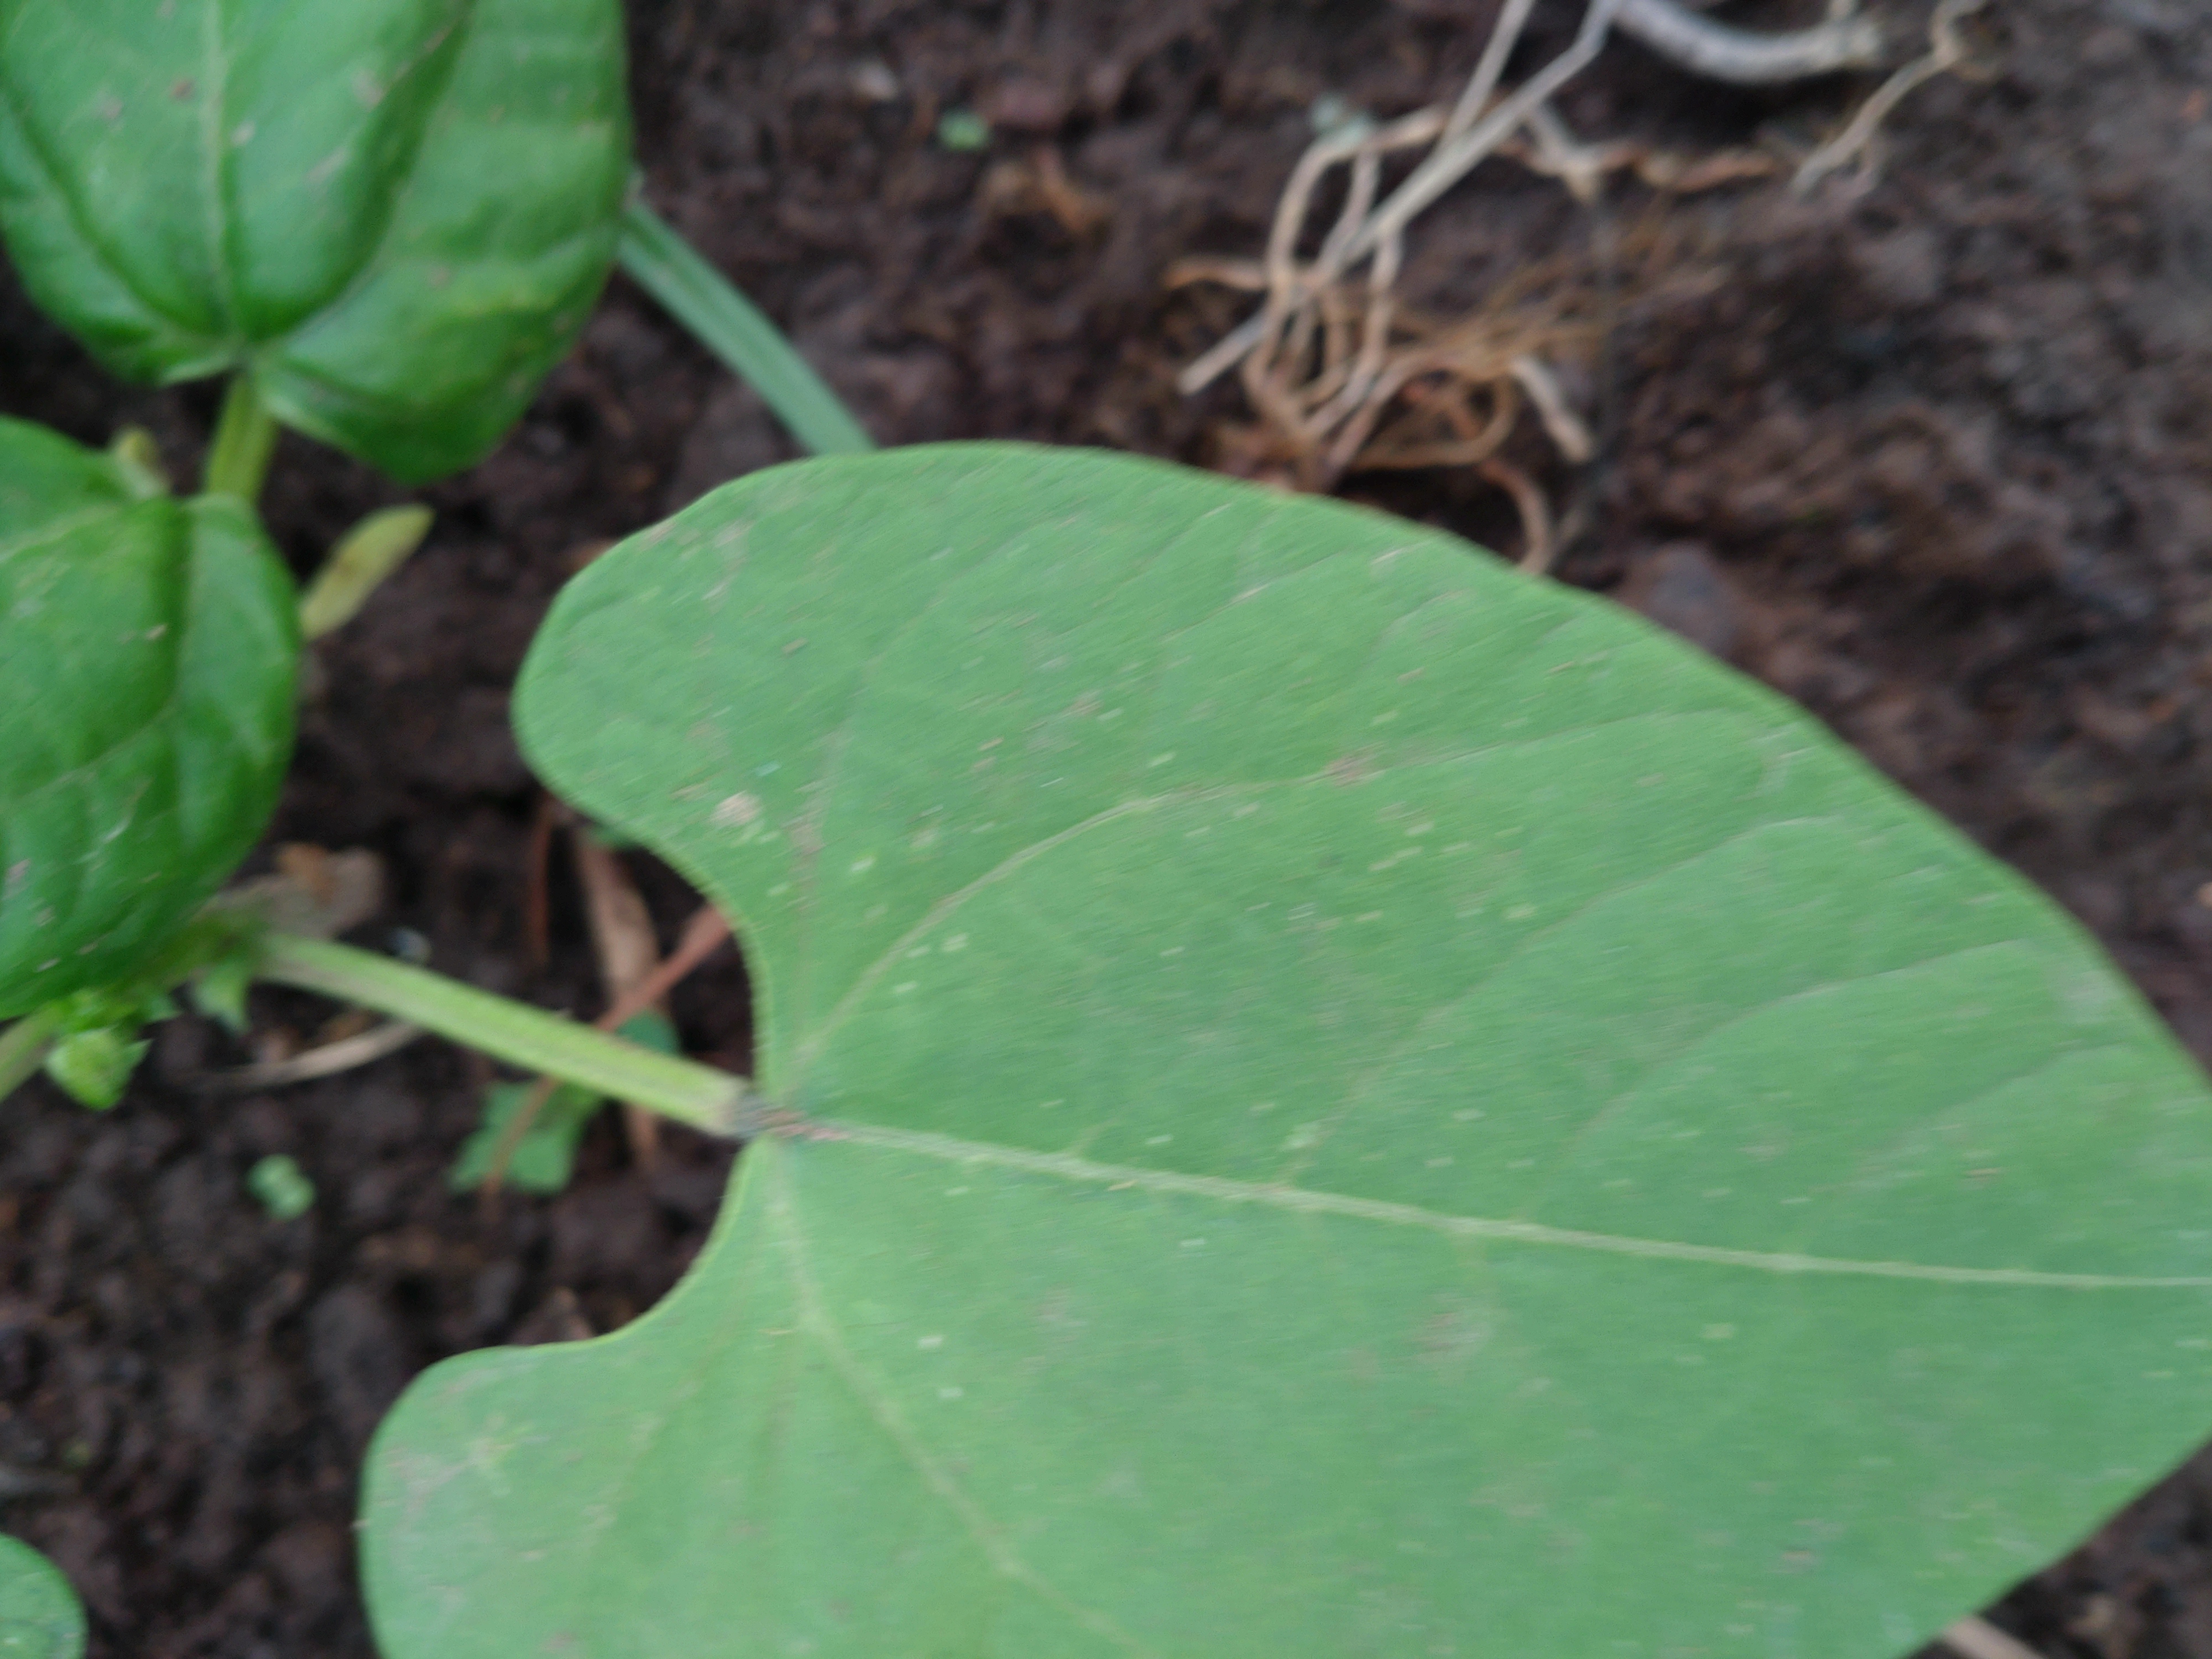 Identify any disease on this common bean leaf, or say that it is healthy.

healthy
